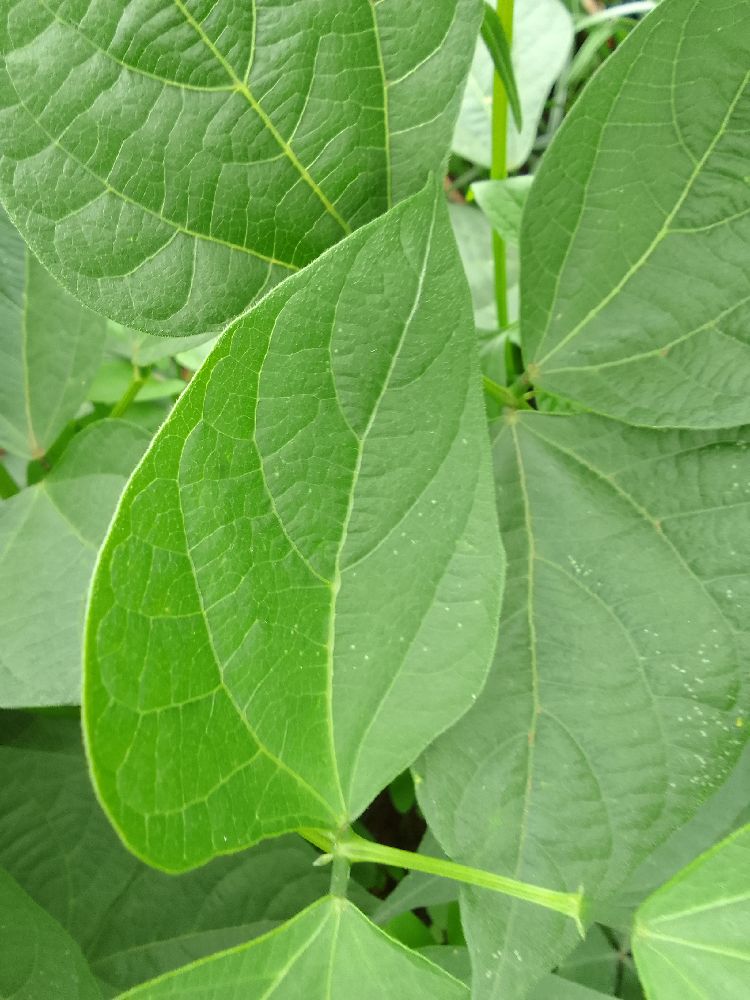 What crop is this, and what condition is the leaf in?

common bean, healthy
